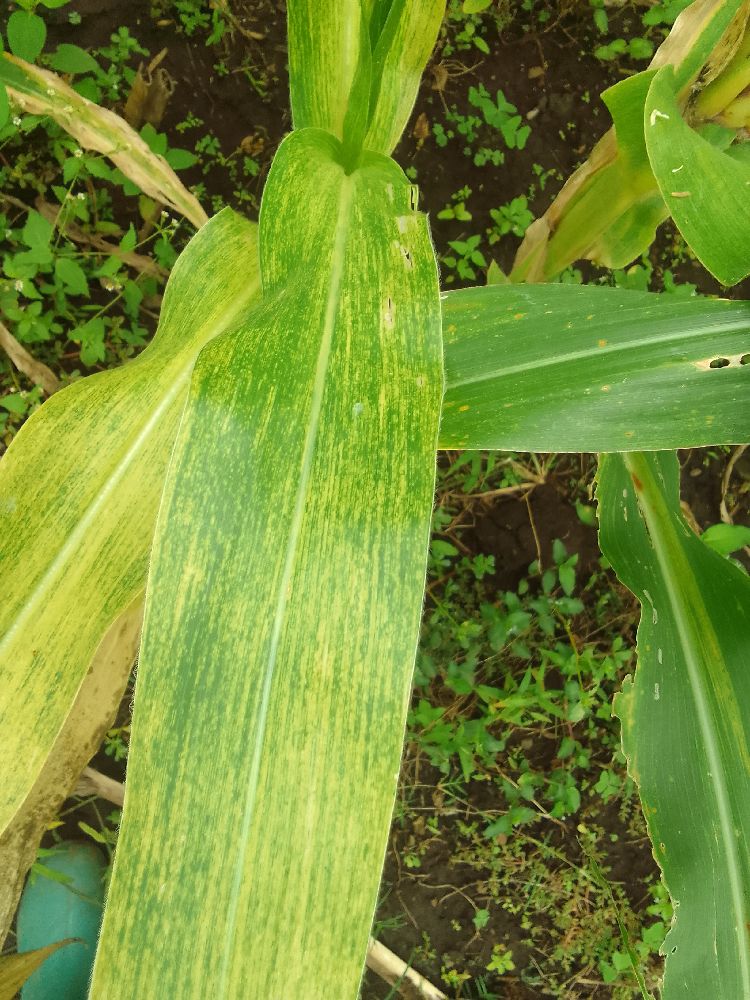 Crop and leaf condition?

maize, maize lethal necrosis
